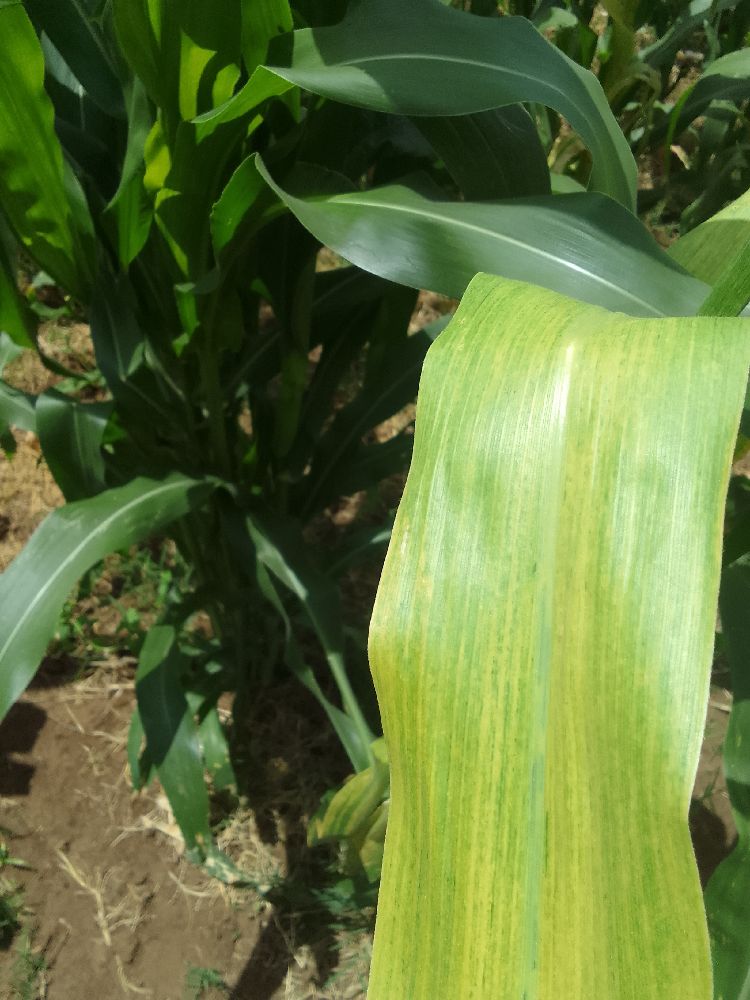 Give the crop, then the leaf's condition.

maize, maize lethal necrosis
